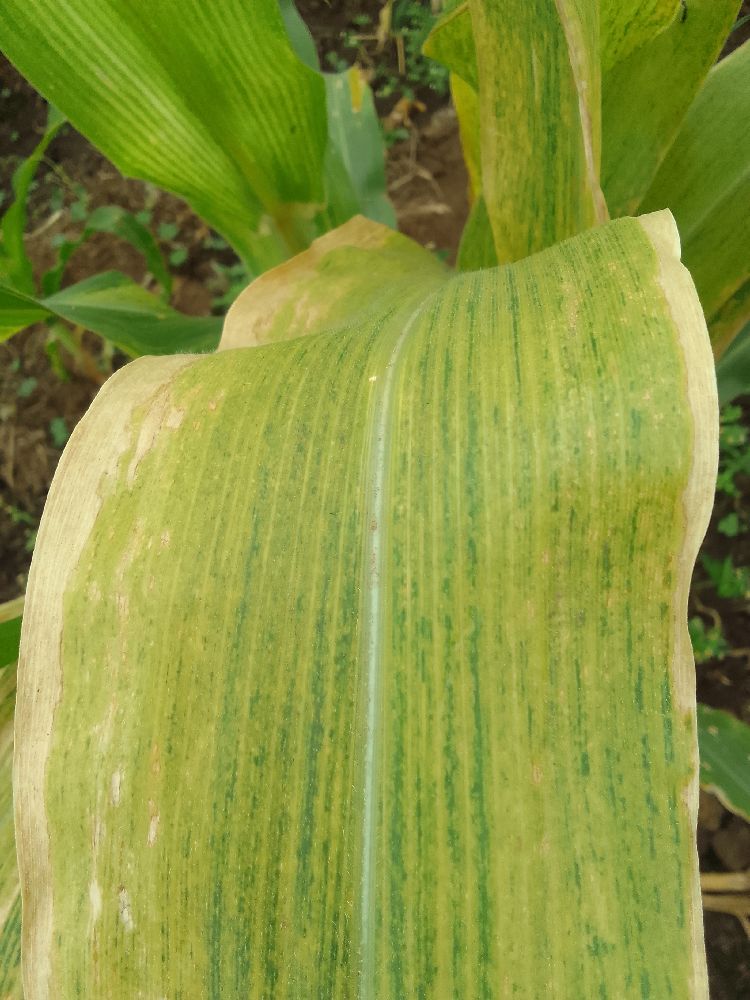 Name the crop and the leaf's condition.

maize, maize lethal necrosis
